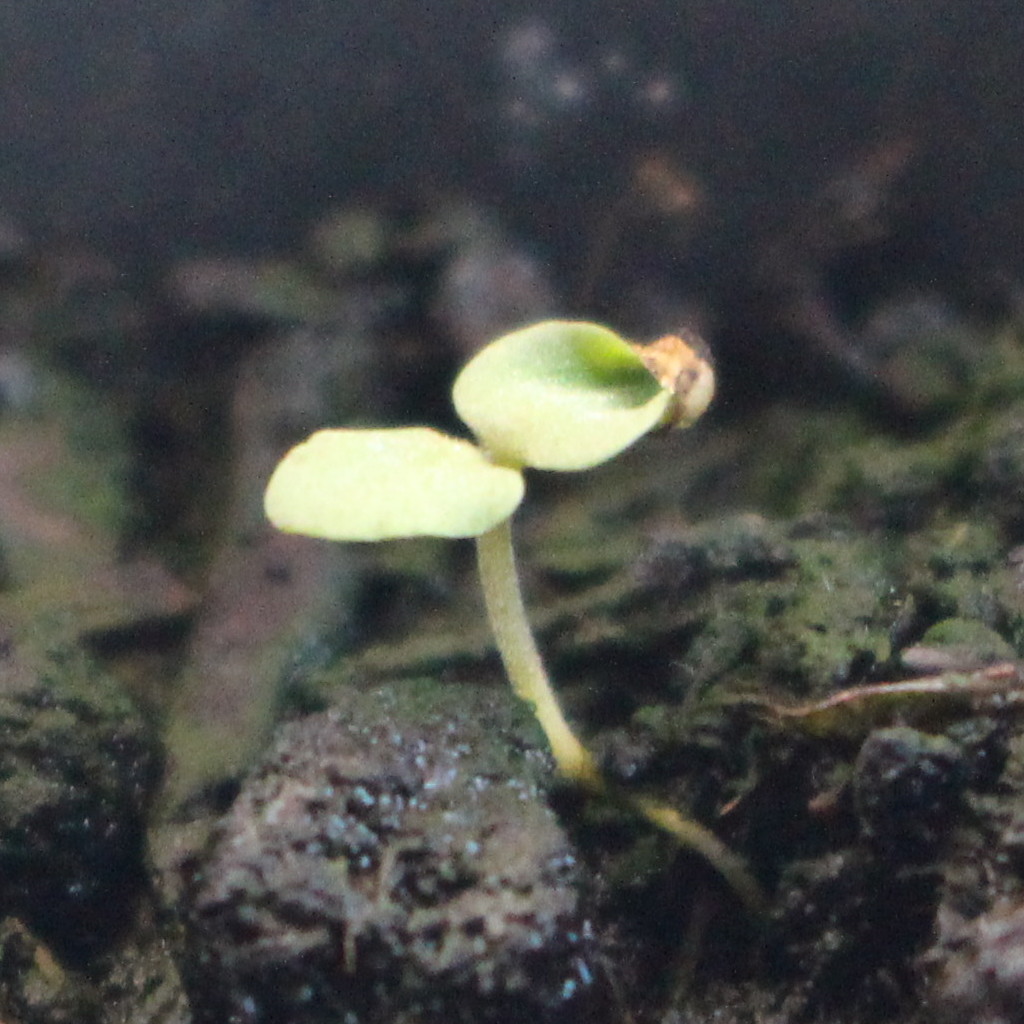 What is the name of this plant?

Veronica persica
